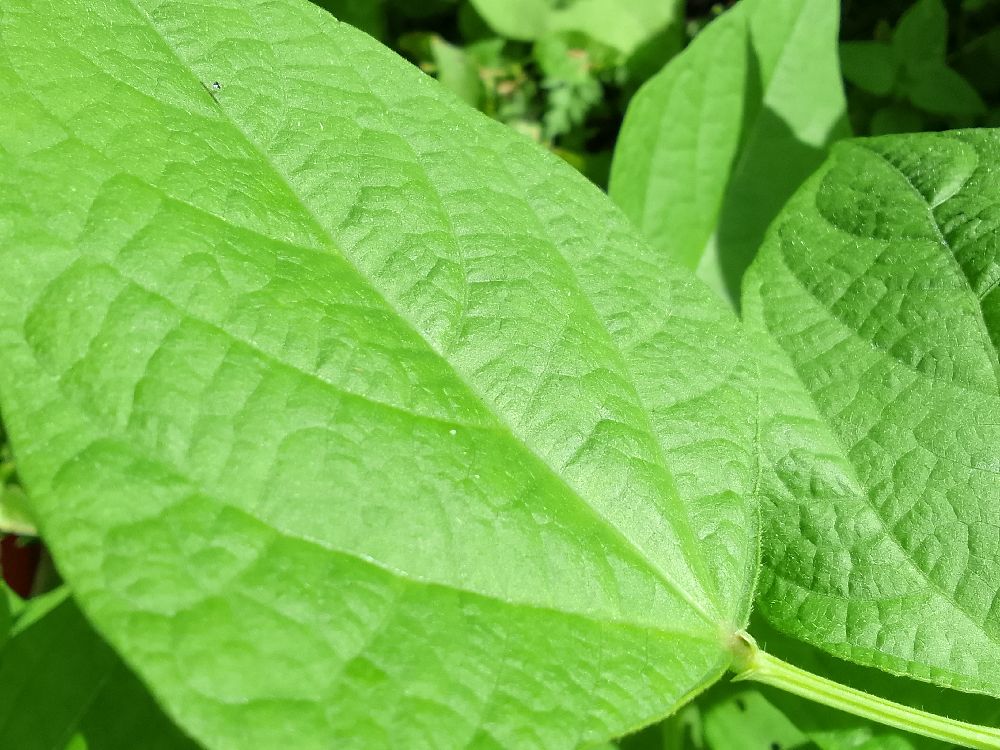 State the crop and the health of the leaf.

common bean, healthy
